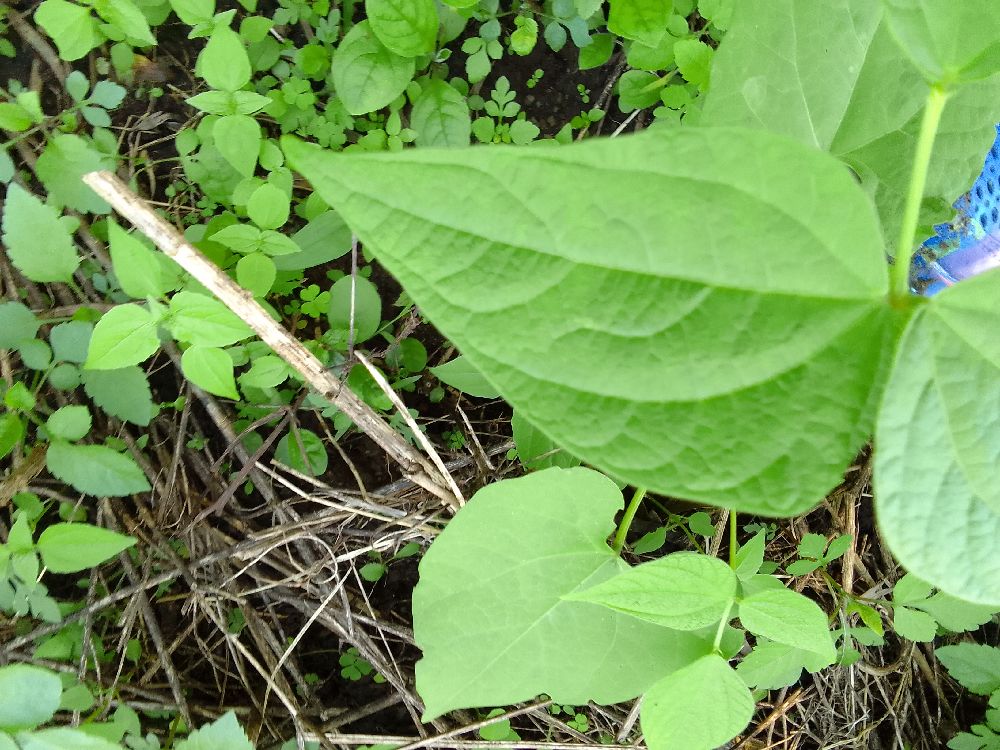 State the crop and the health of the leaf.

common bean, healthy
